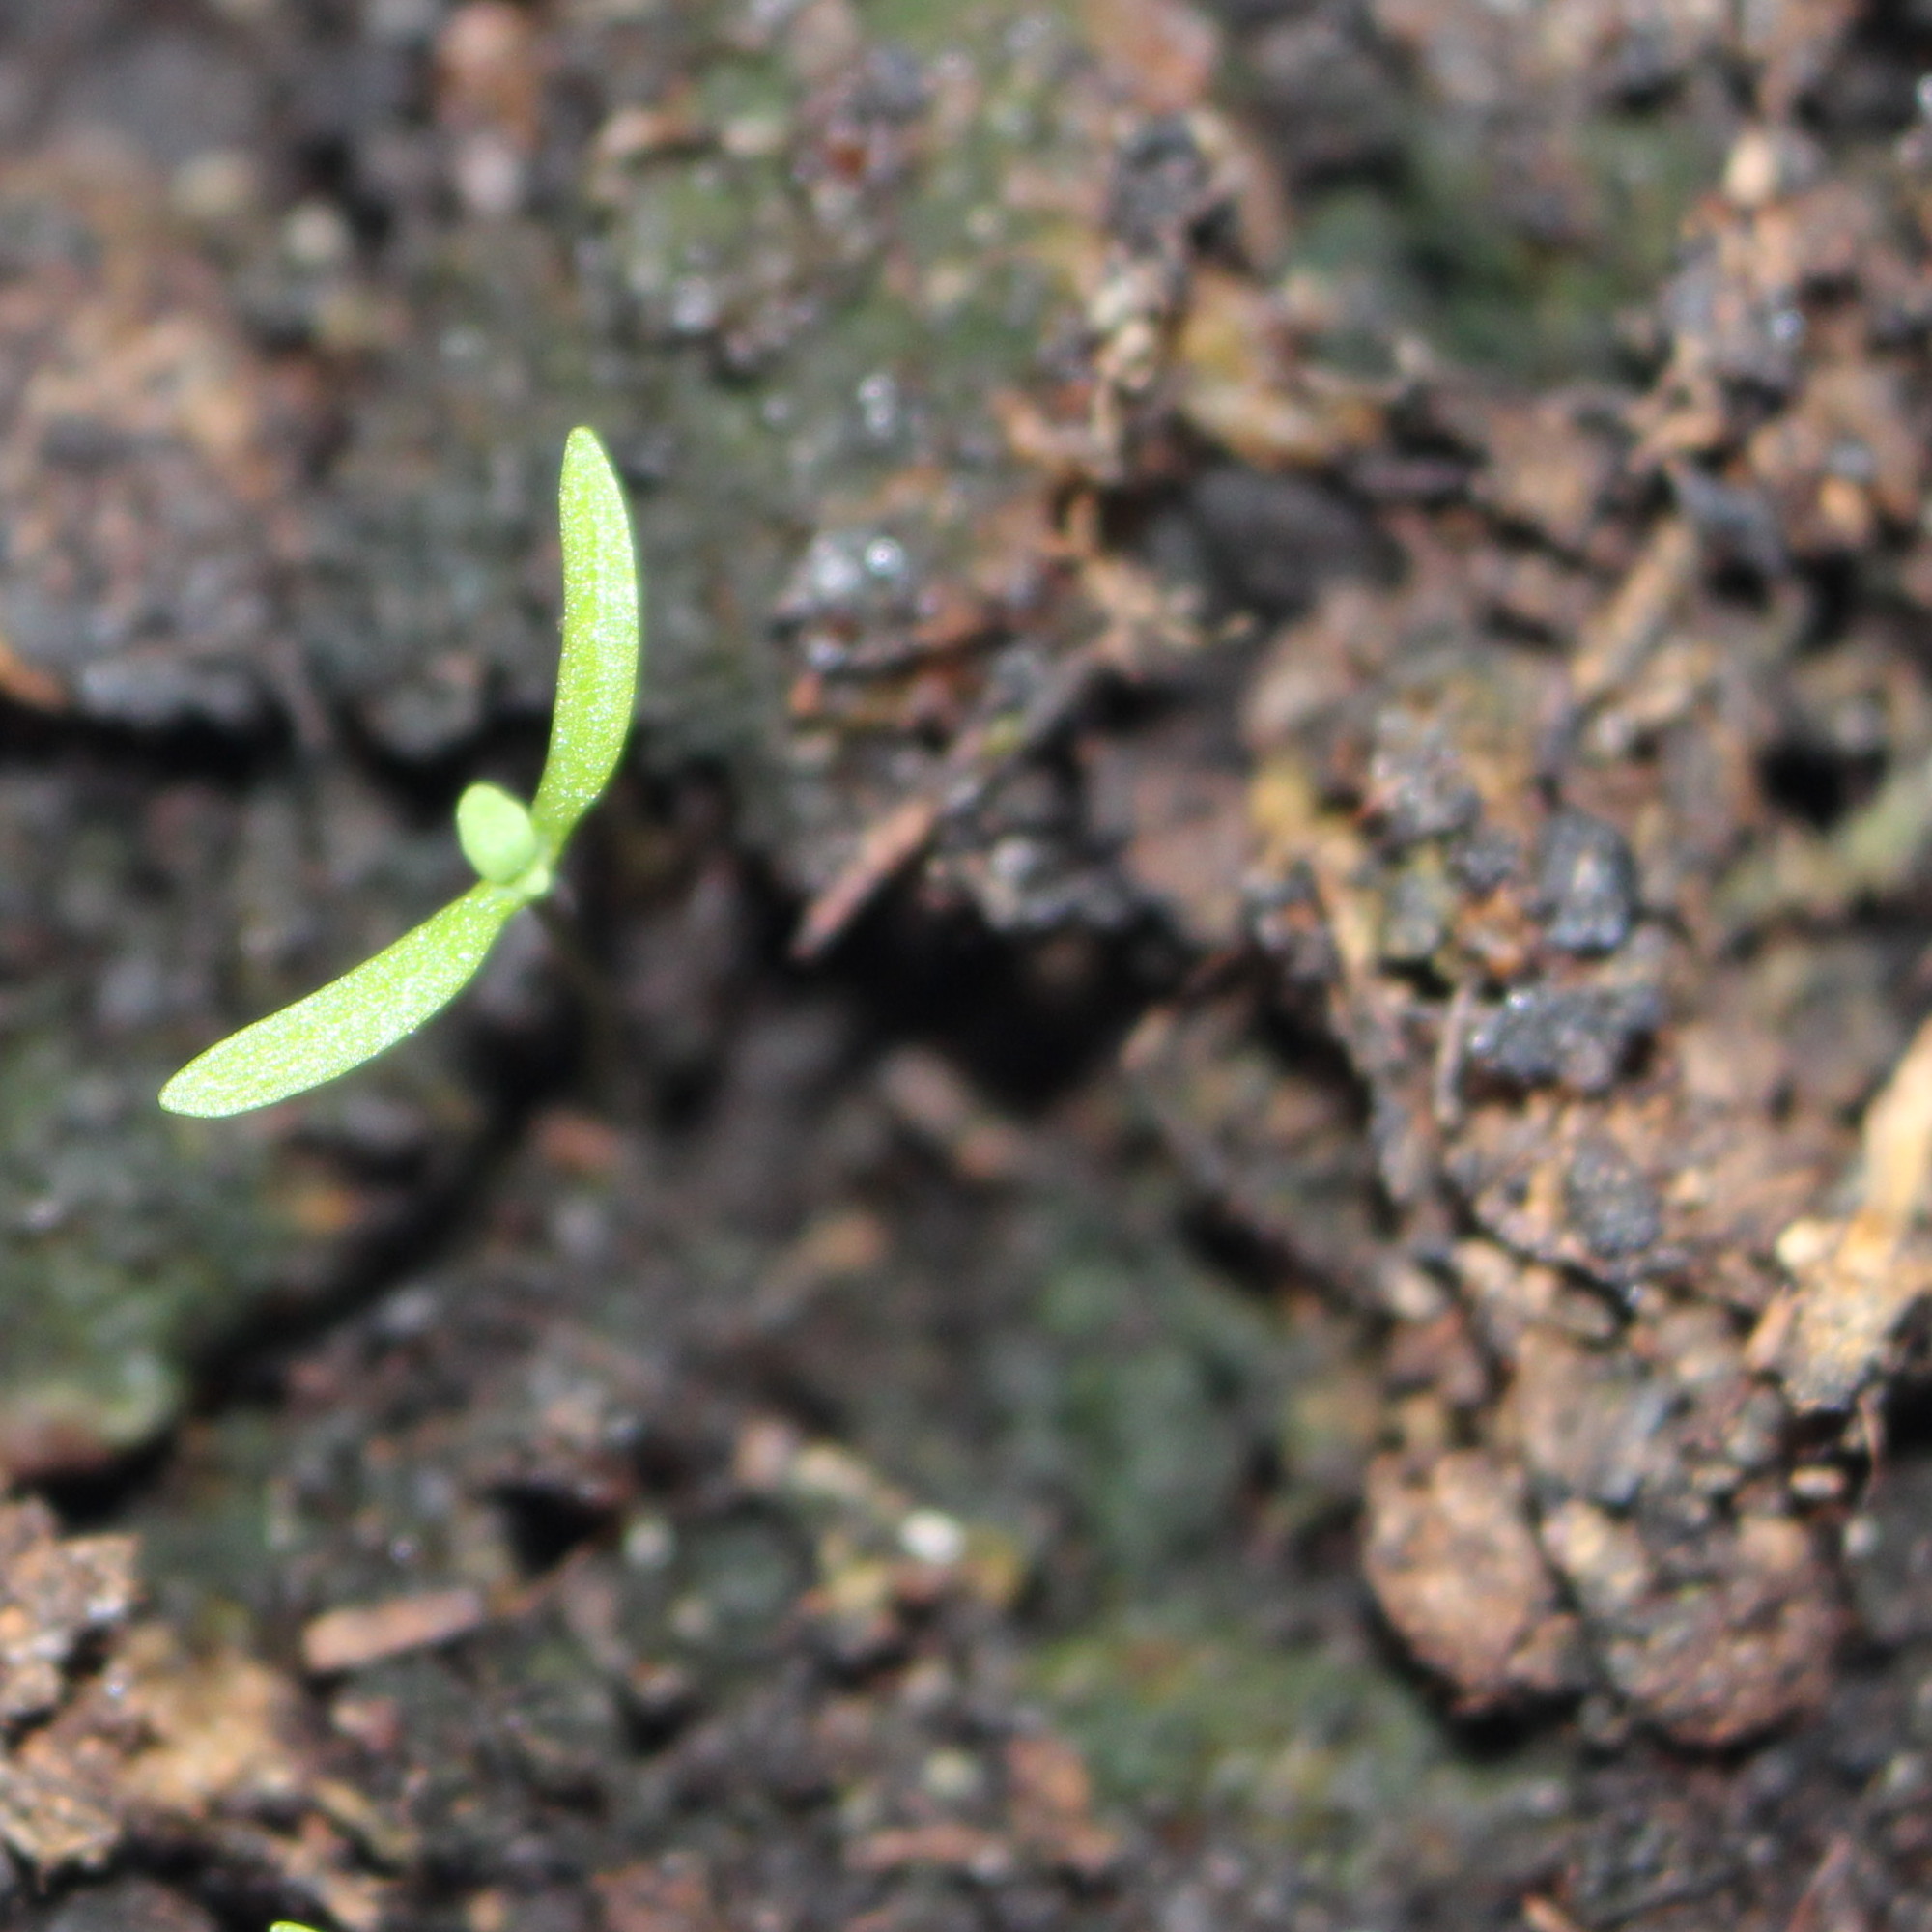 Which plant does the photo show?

Papaver rhoeas
